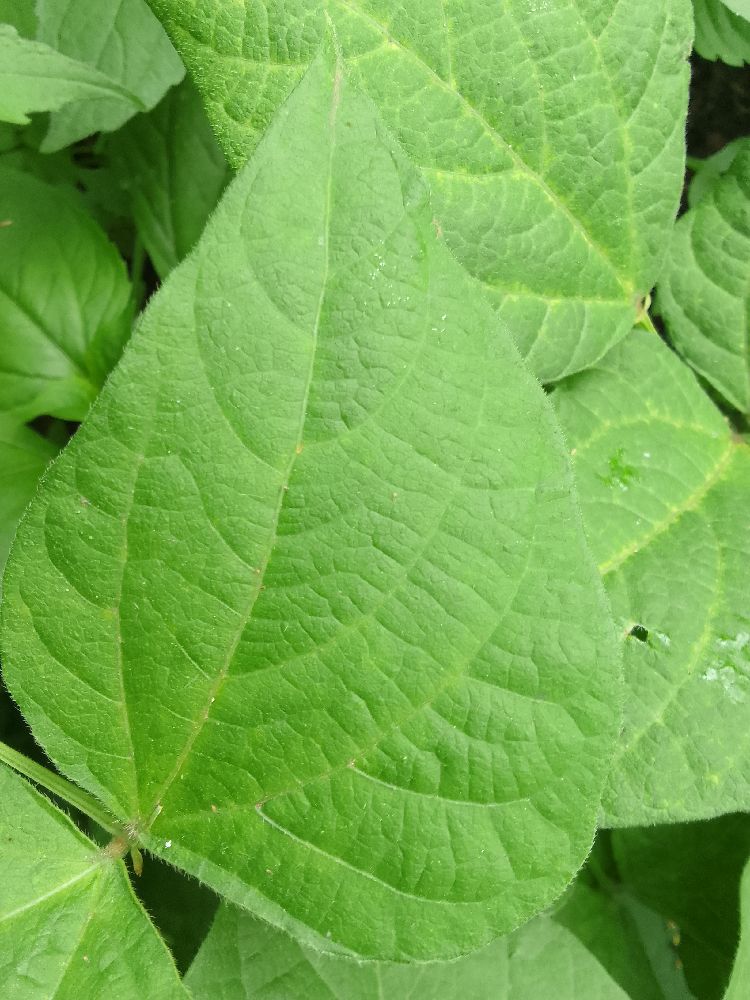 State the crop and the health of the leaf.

common bean, healthy
